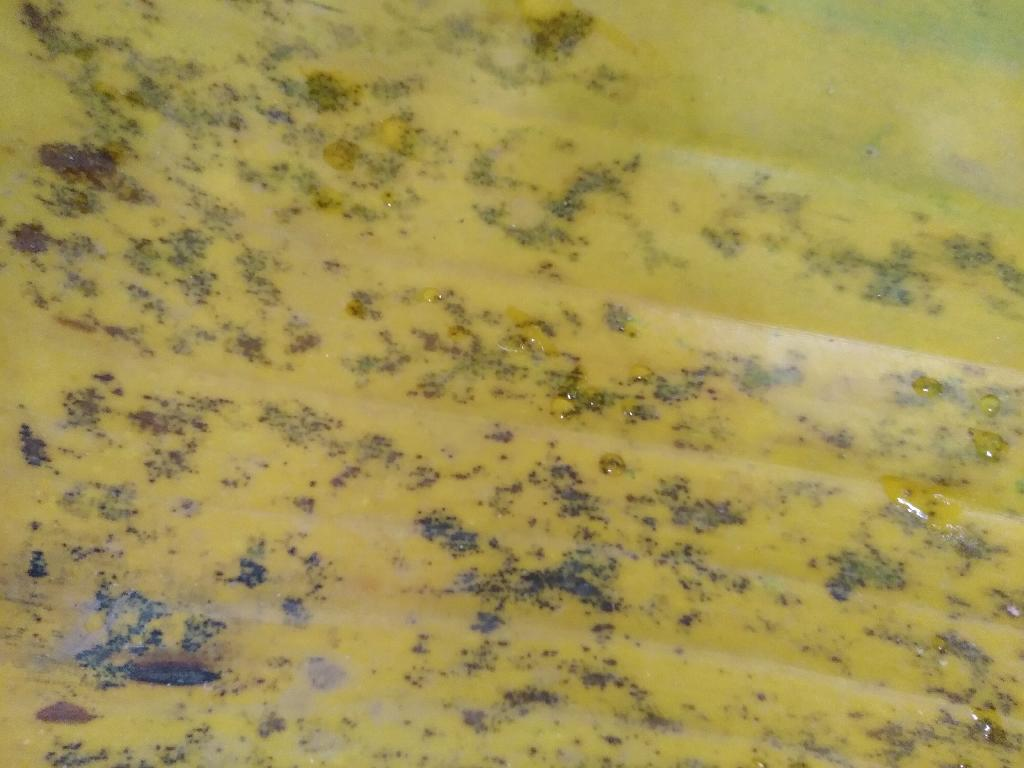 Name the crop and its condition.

banana, black sigatoka
